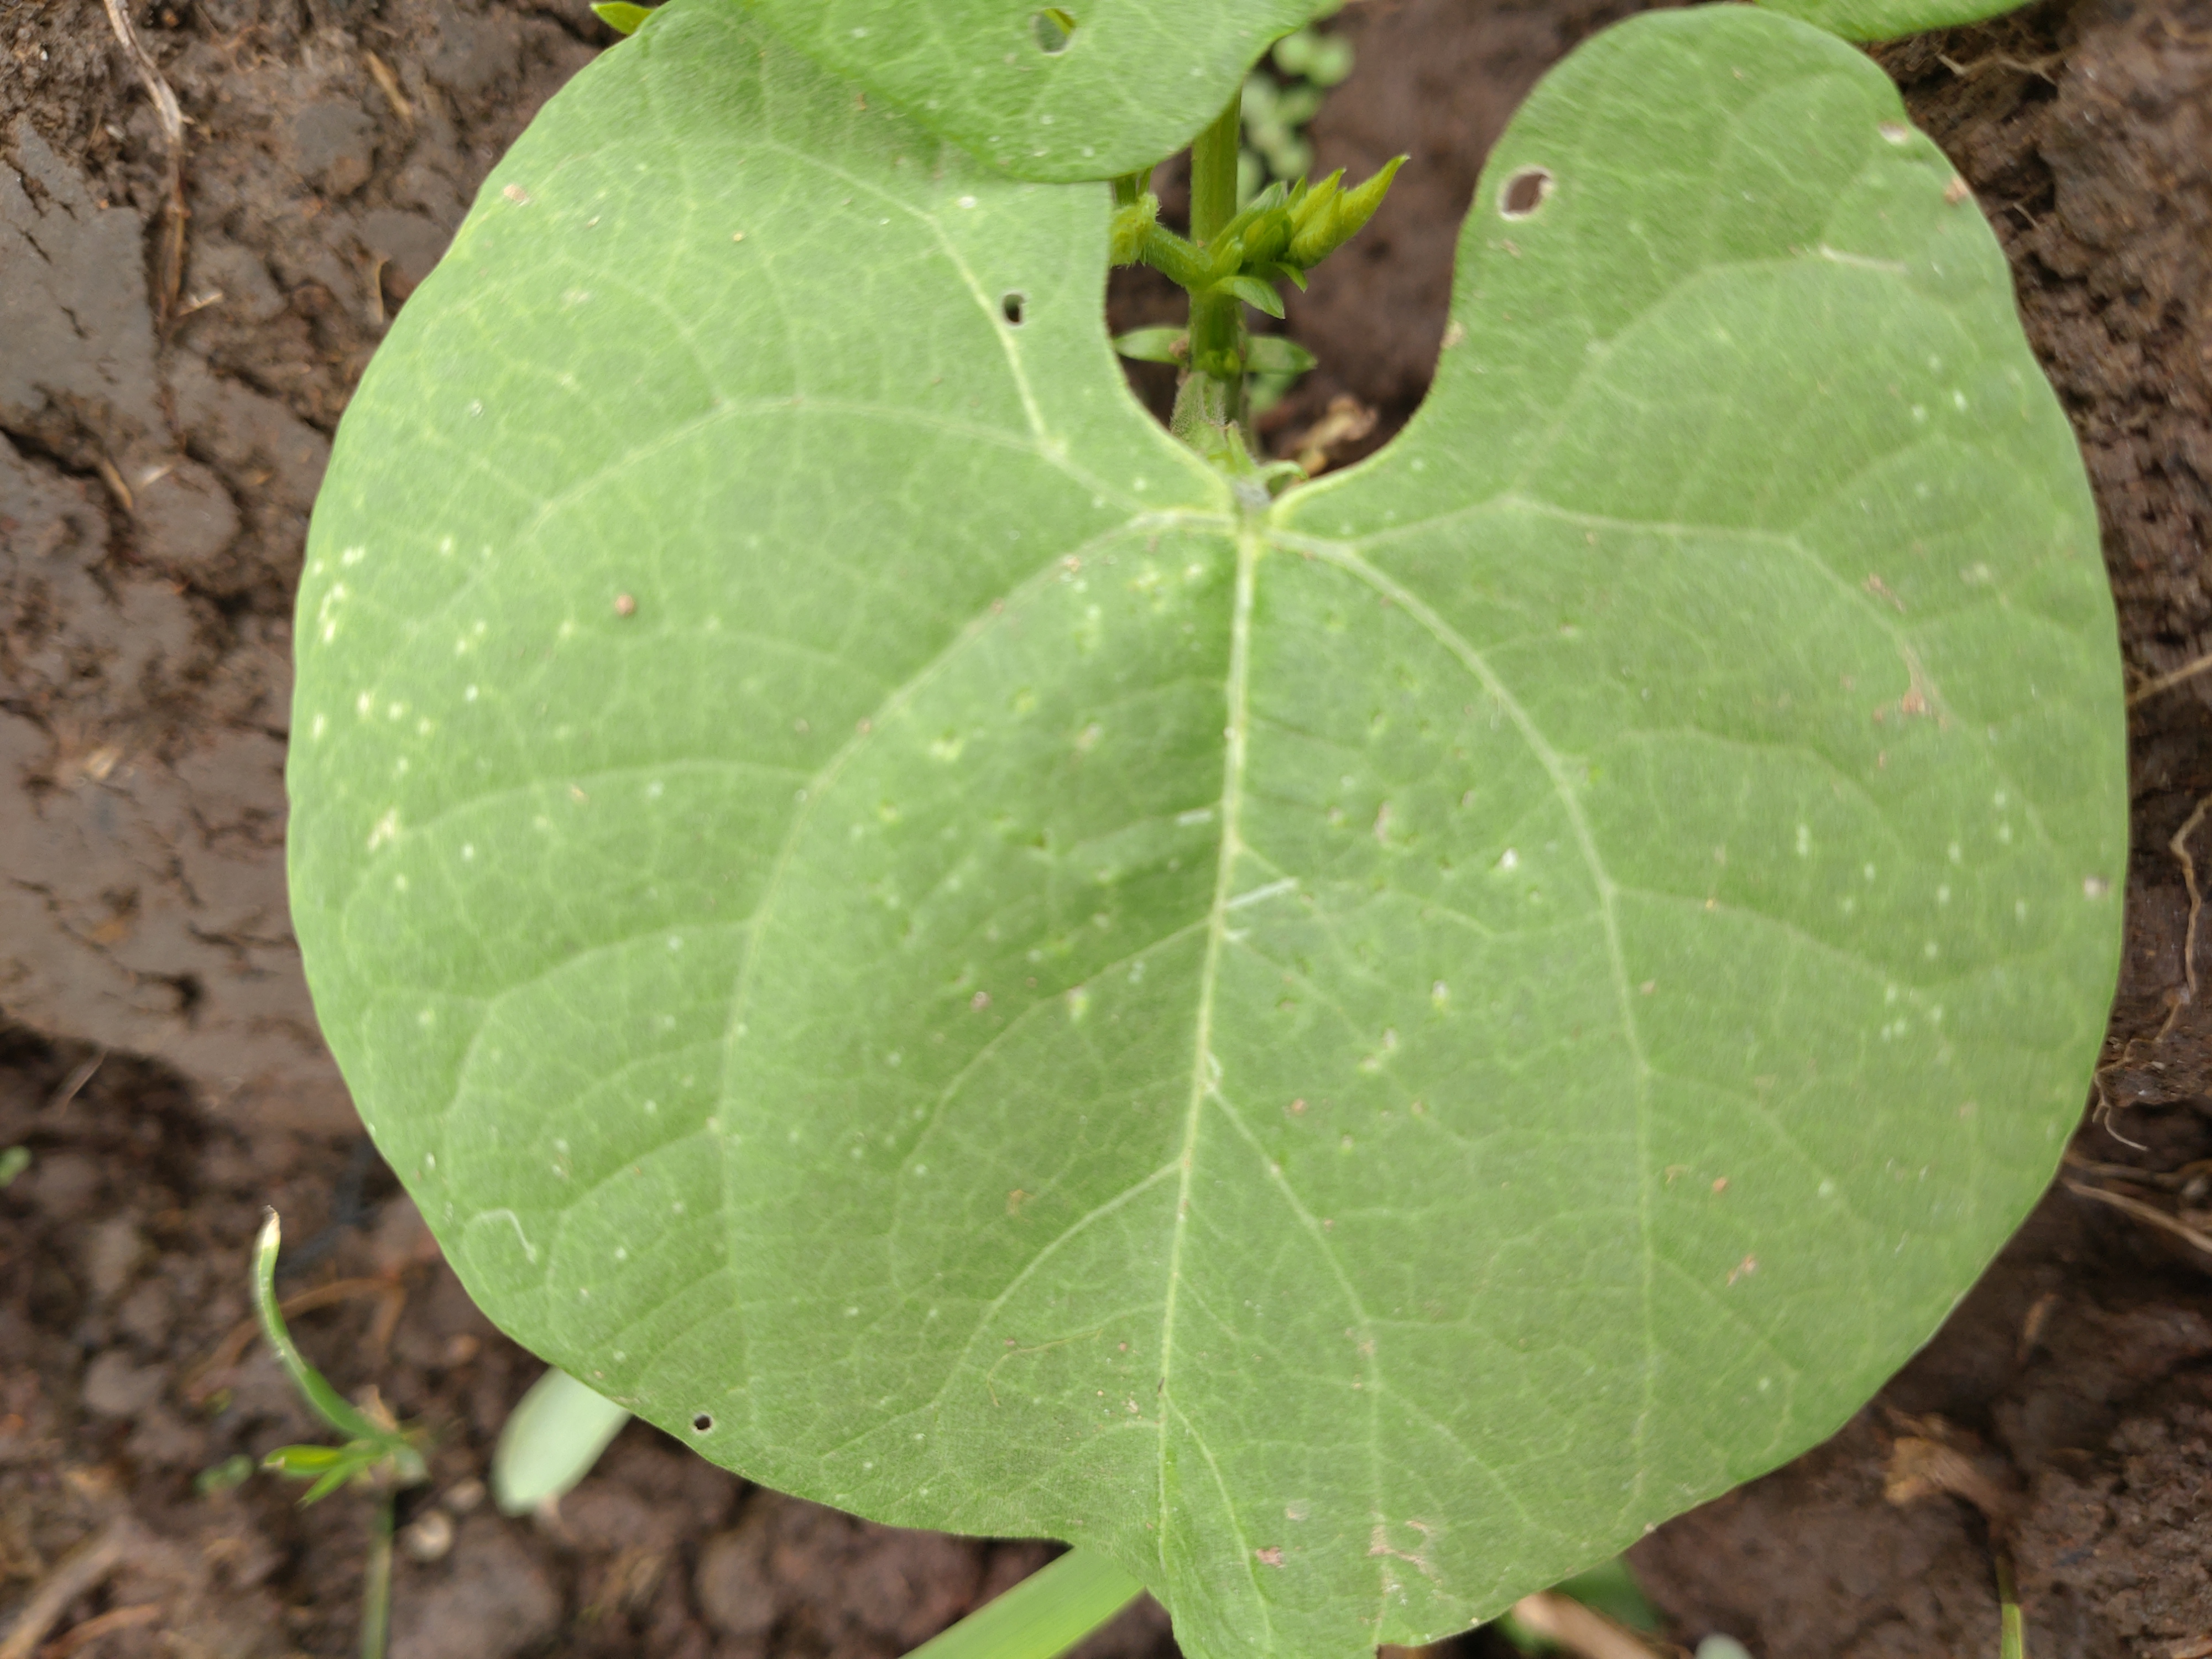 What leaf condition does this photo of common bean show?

healthy
